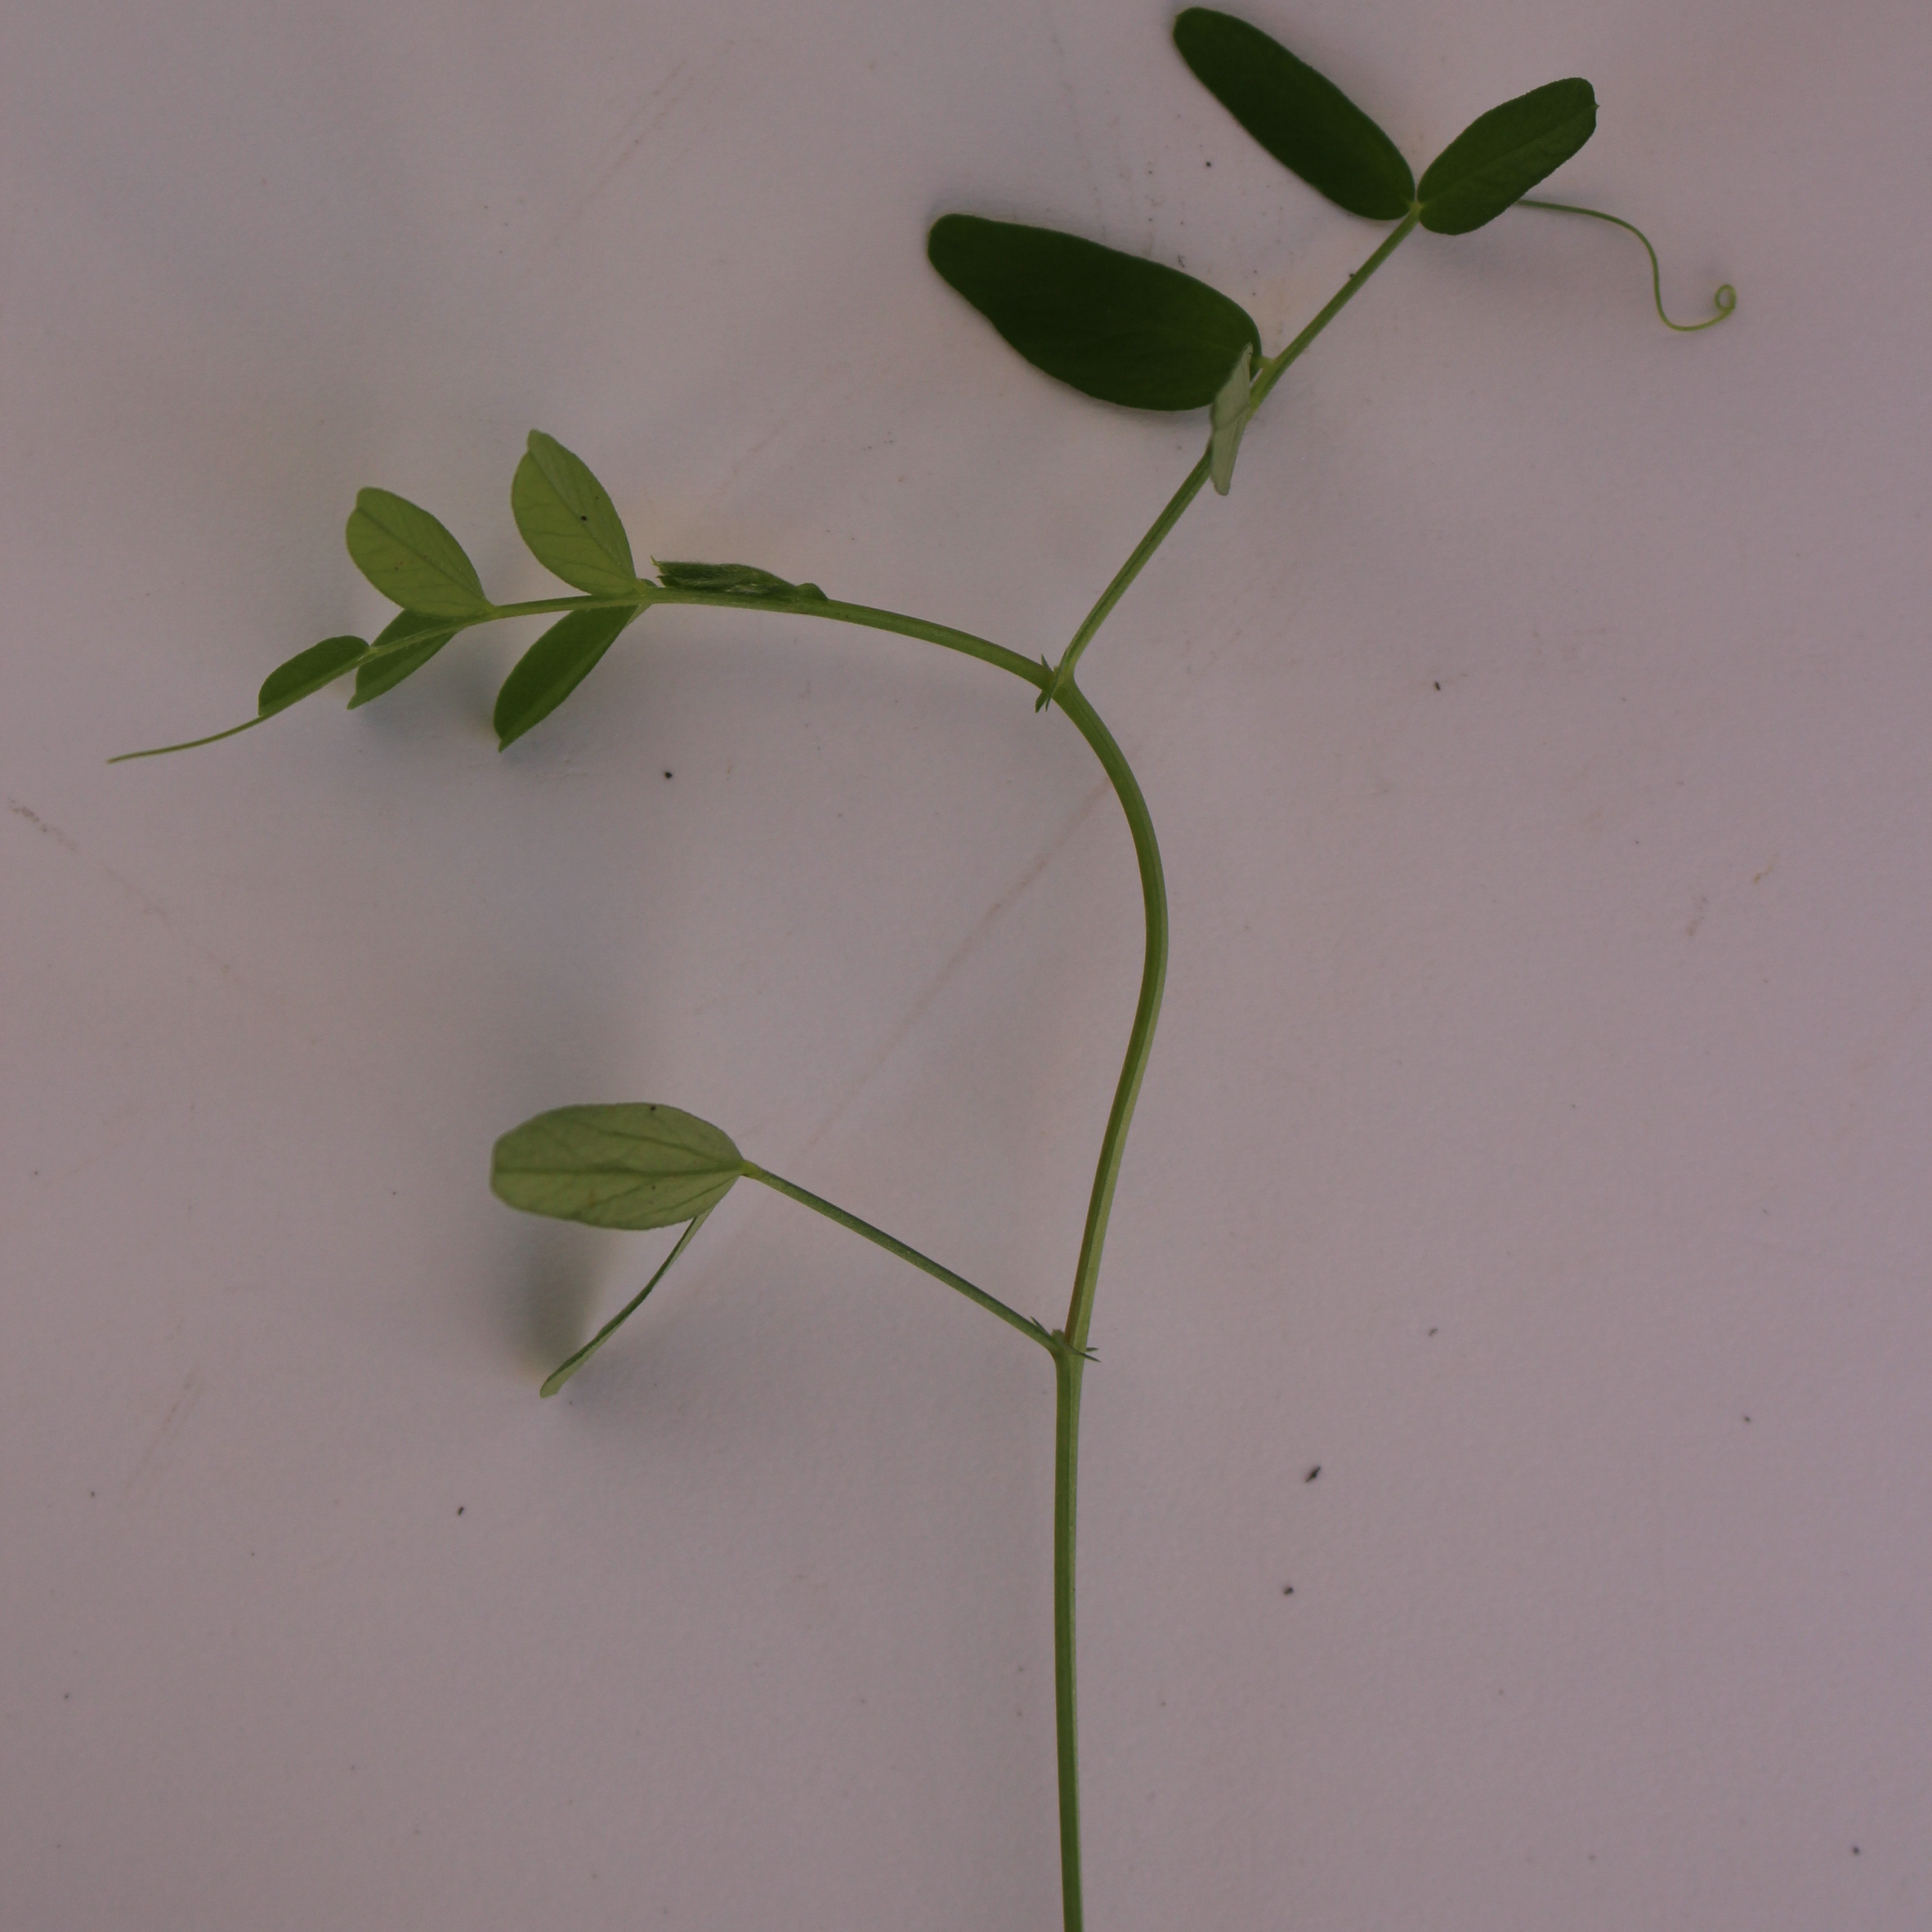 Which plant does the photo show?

Vicia sativa
